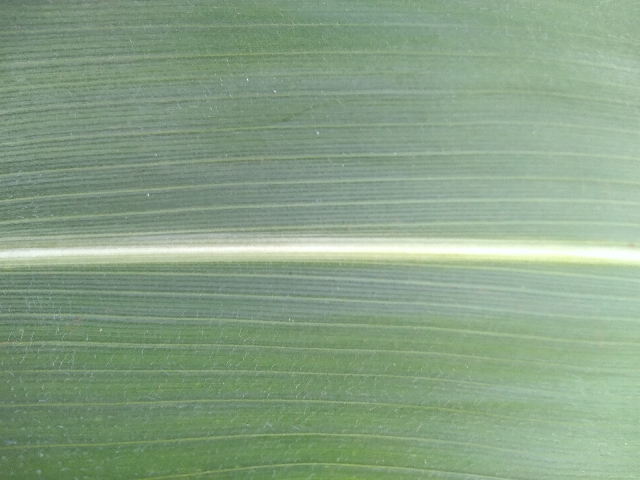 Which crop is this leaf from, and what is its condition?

maize, healthy
